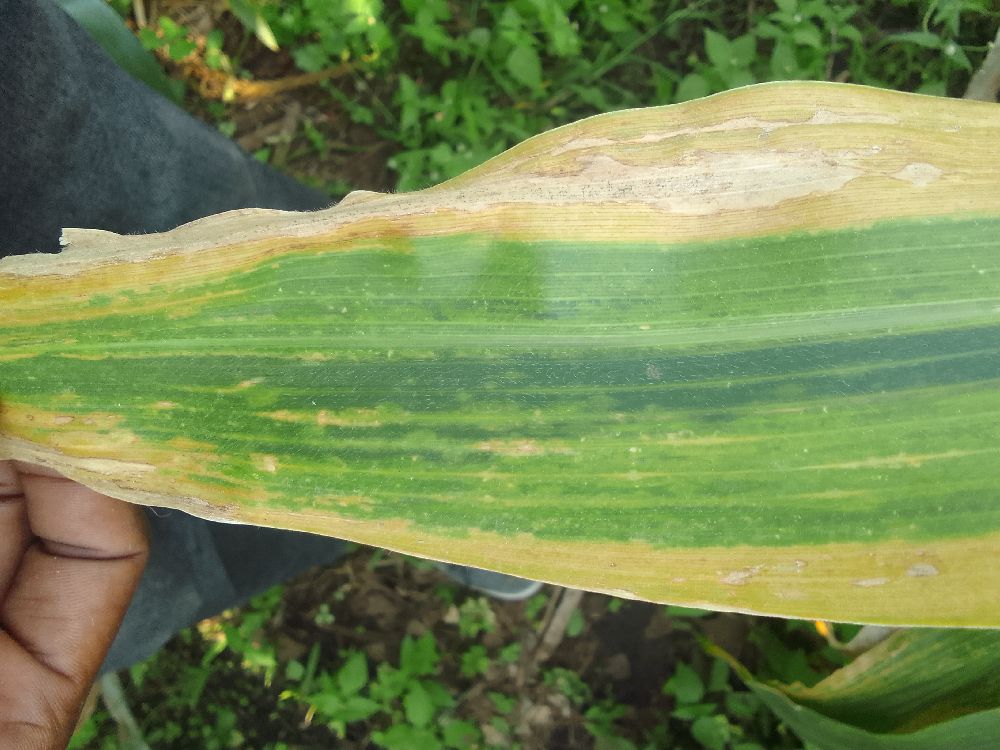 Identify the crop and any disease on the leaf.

maize, maize lethal necrosis
